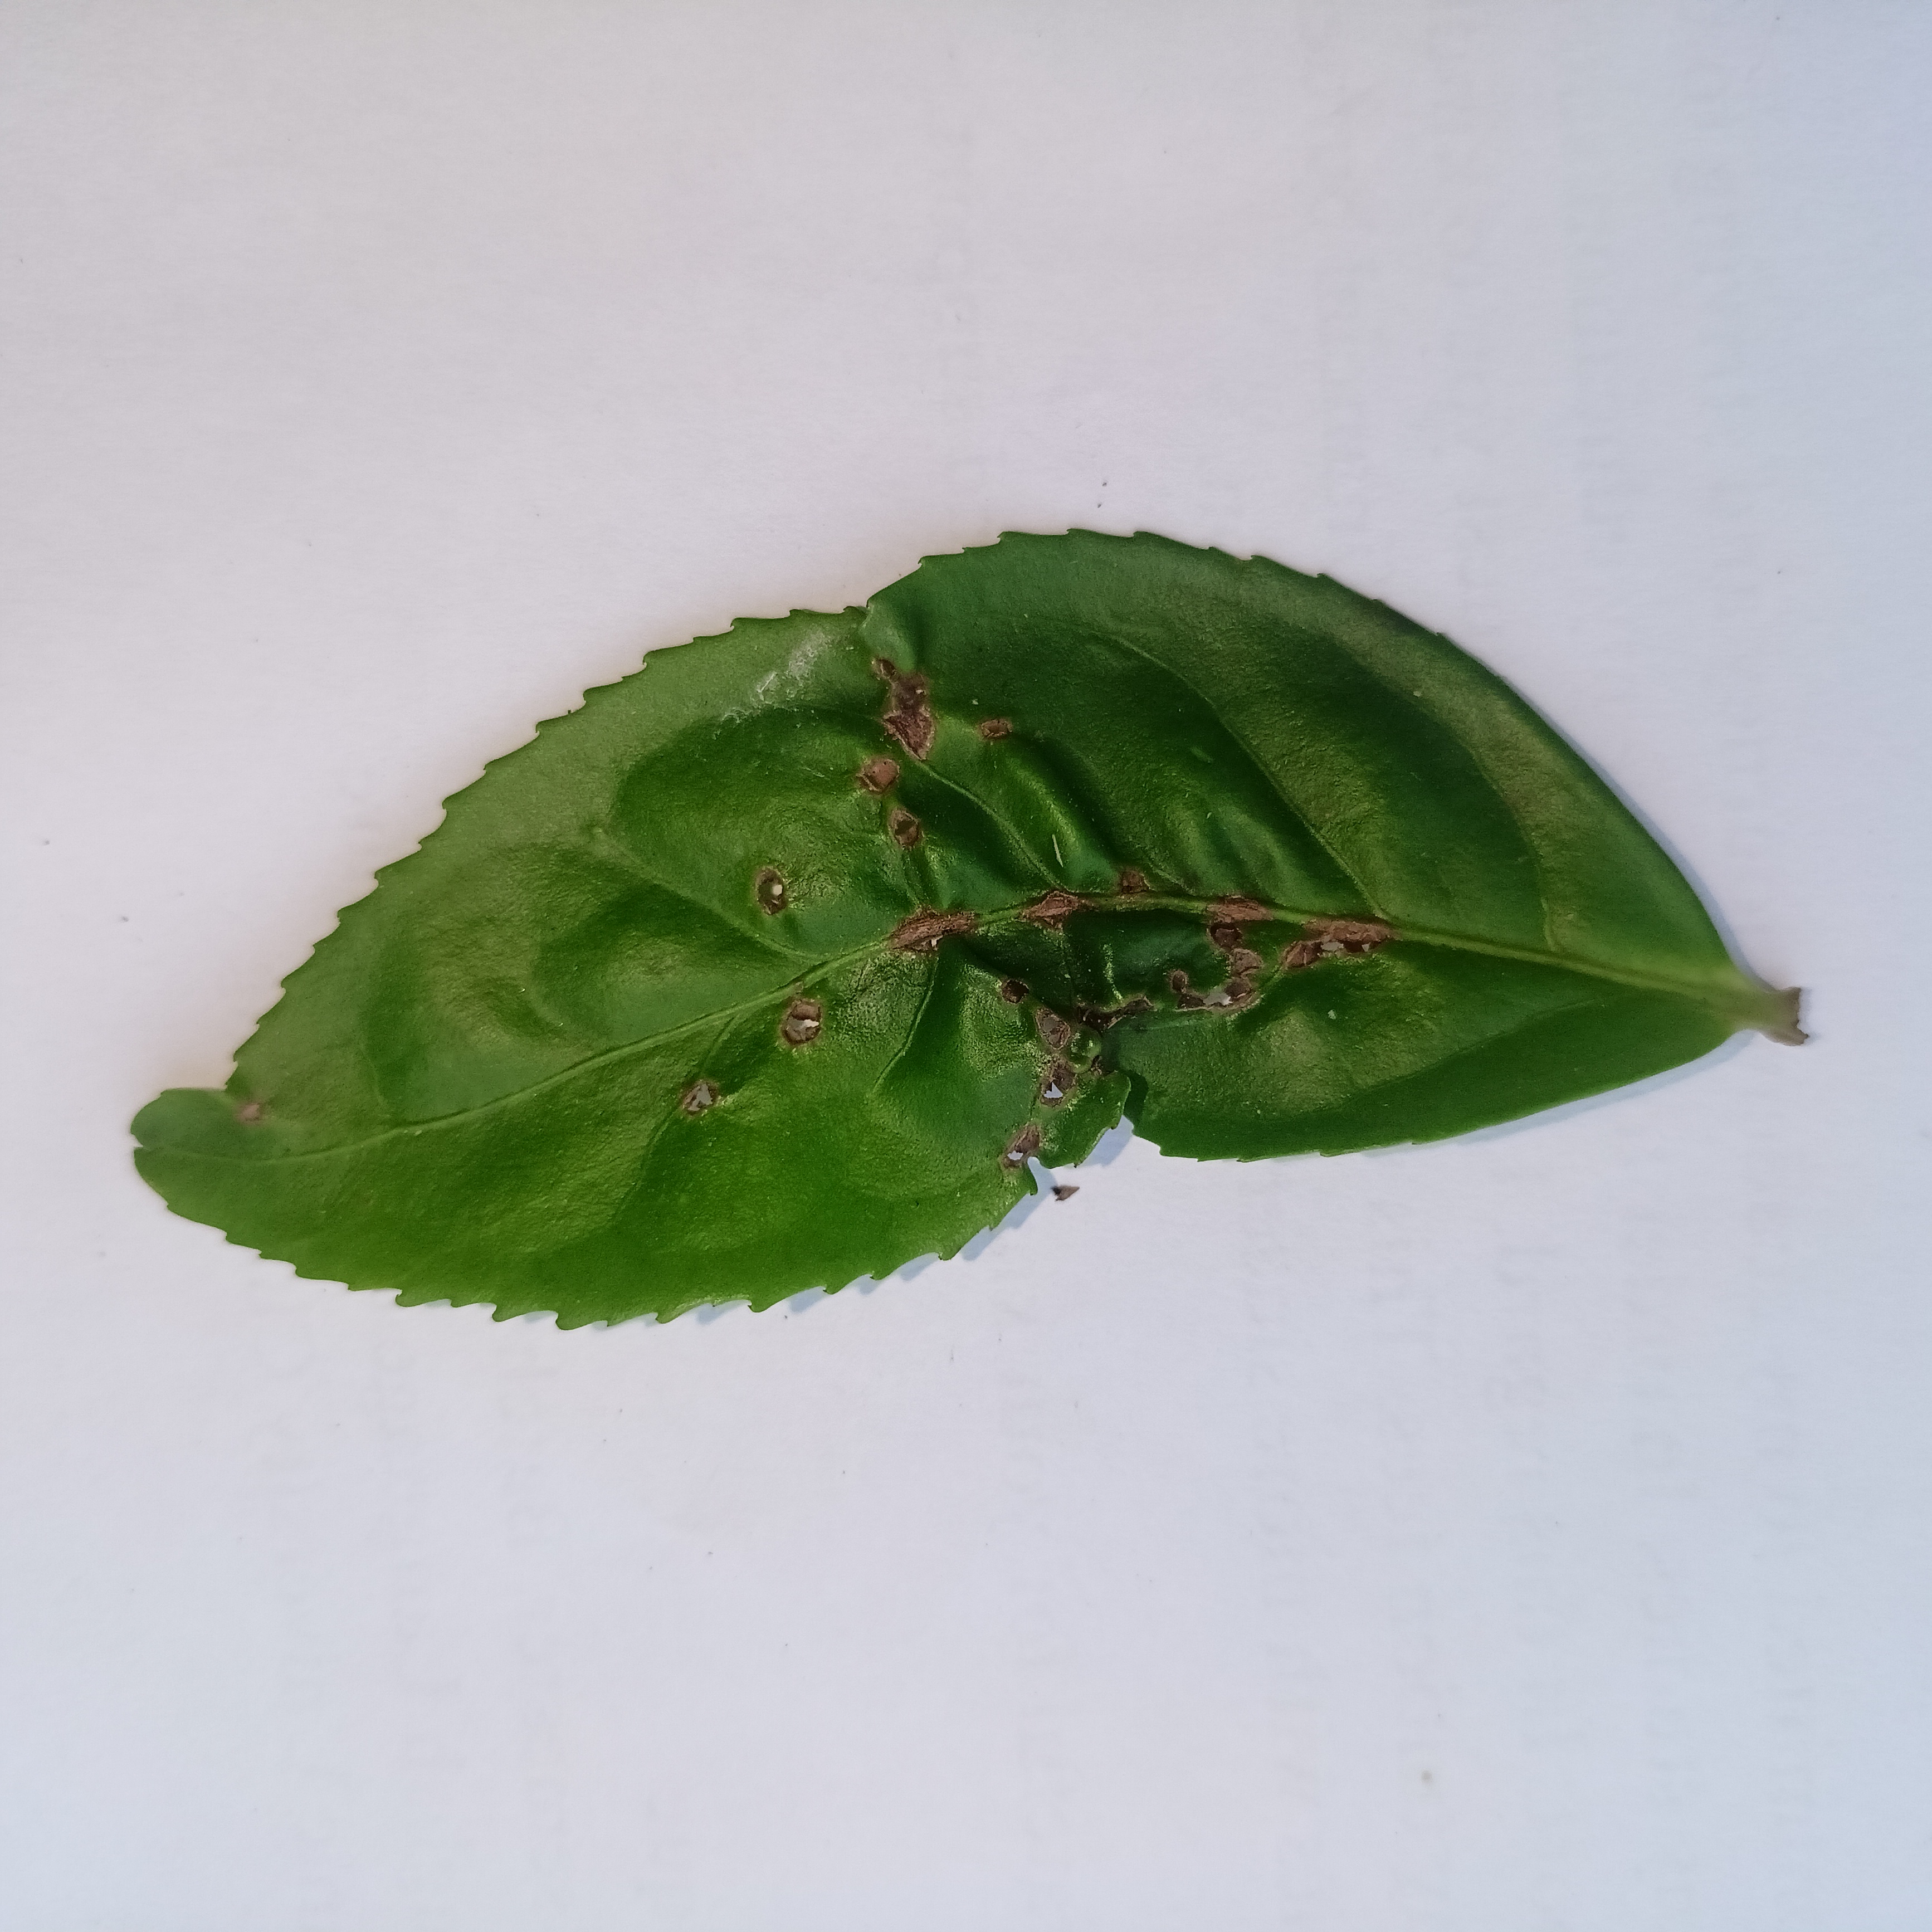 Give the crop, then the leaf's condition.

tea, helopeltis
